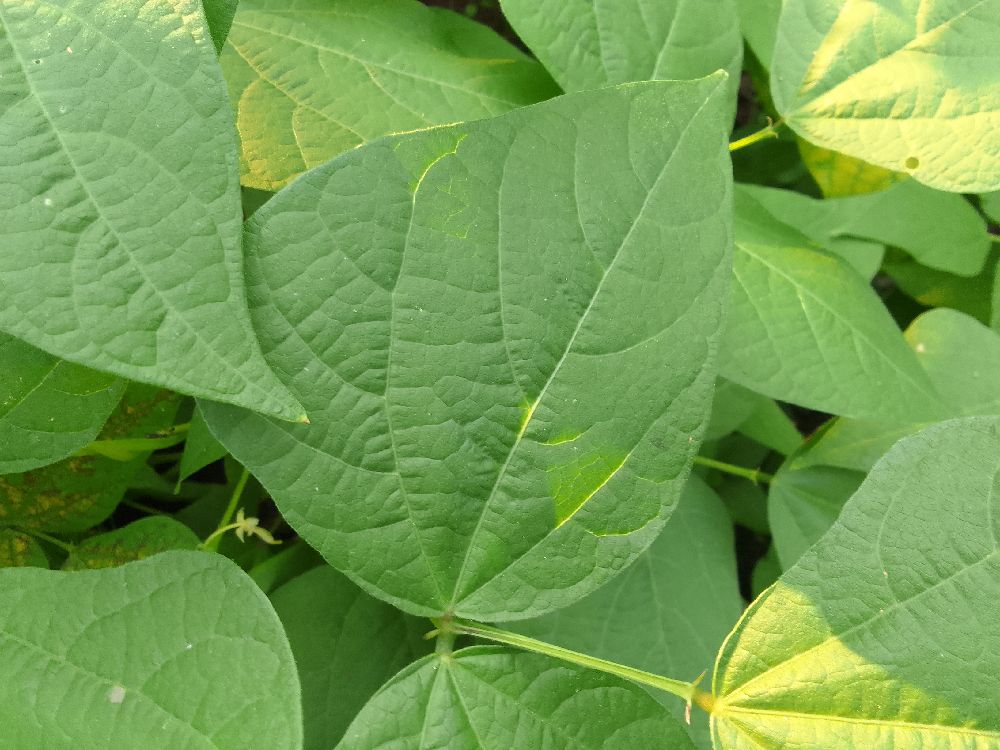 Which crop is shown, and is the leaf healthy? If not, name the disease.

common bean, healthy
